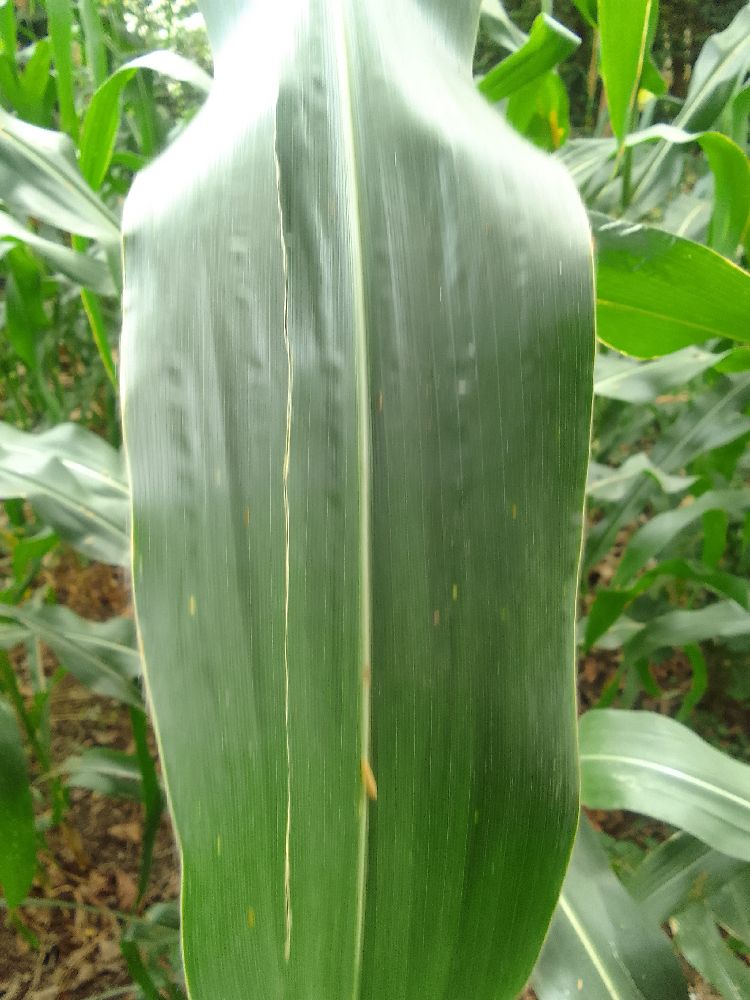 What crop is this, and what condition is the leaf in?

maize, healthy
